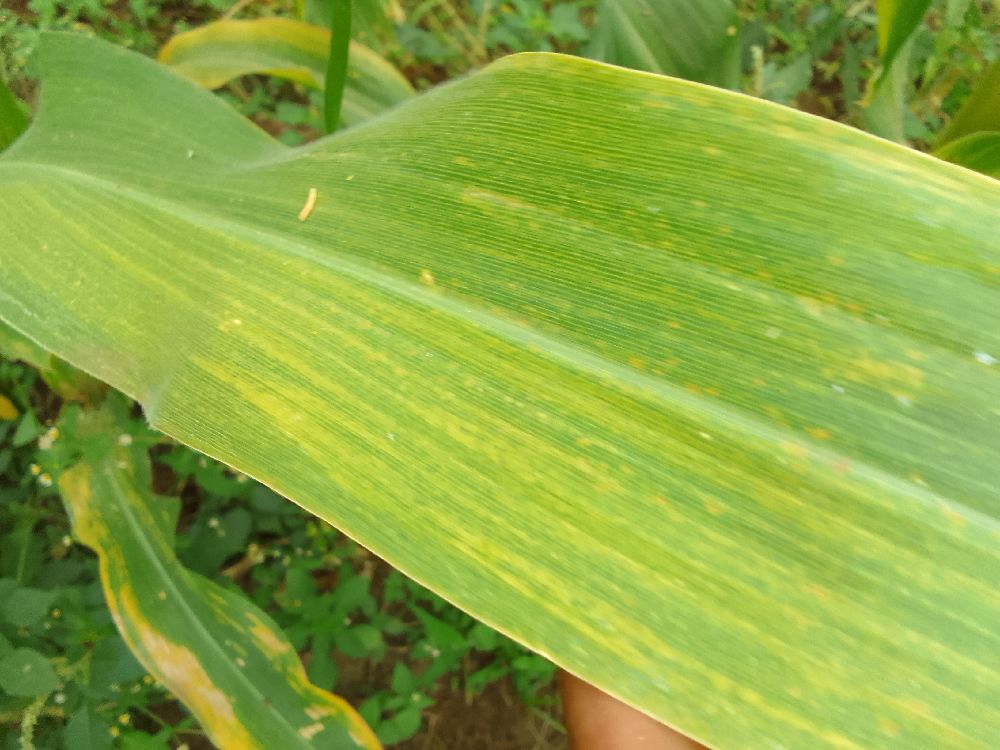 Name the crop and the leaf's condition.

maize, maize lethal necrosis
